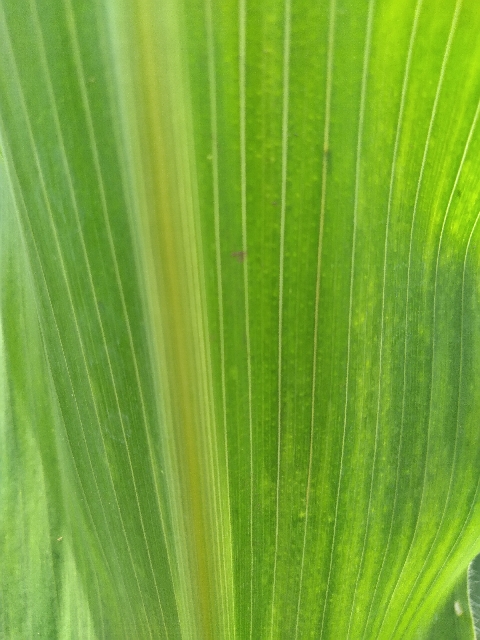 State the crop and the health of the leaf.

maize, maize lethal necrosis
